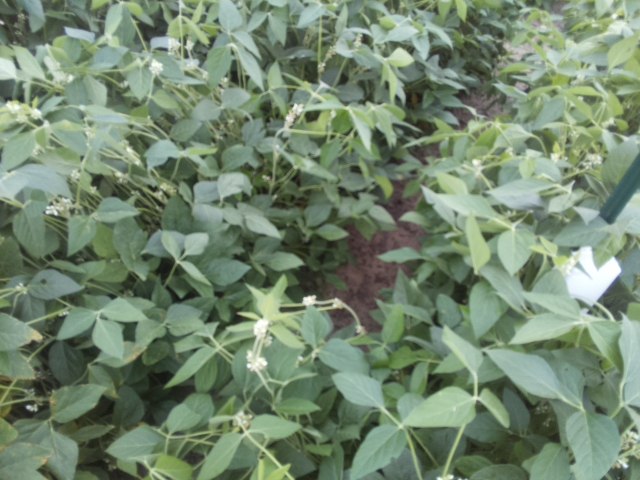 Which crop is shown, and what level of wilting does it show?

soybean, leaves with no wilting
